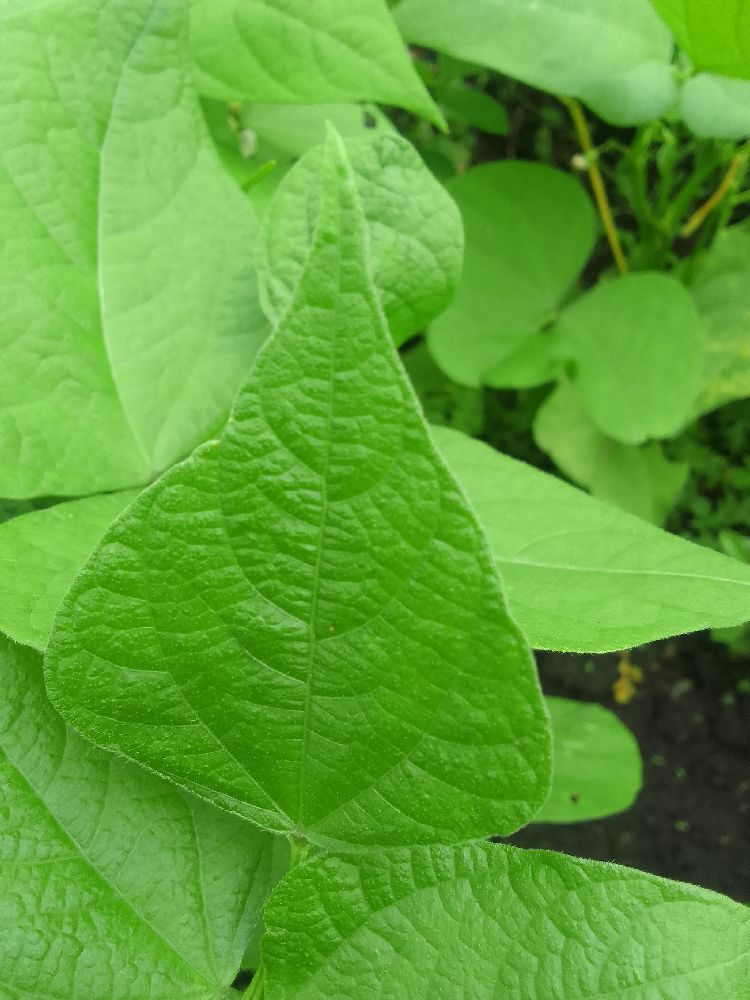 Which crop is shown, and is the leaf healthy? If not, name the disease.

common bean, healthy
